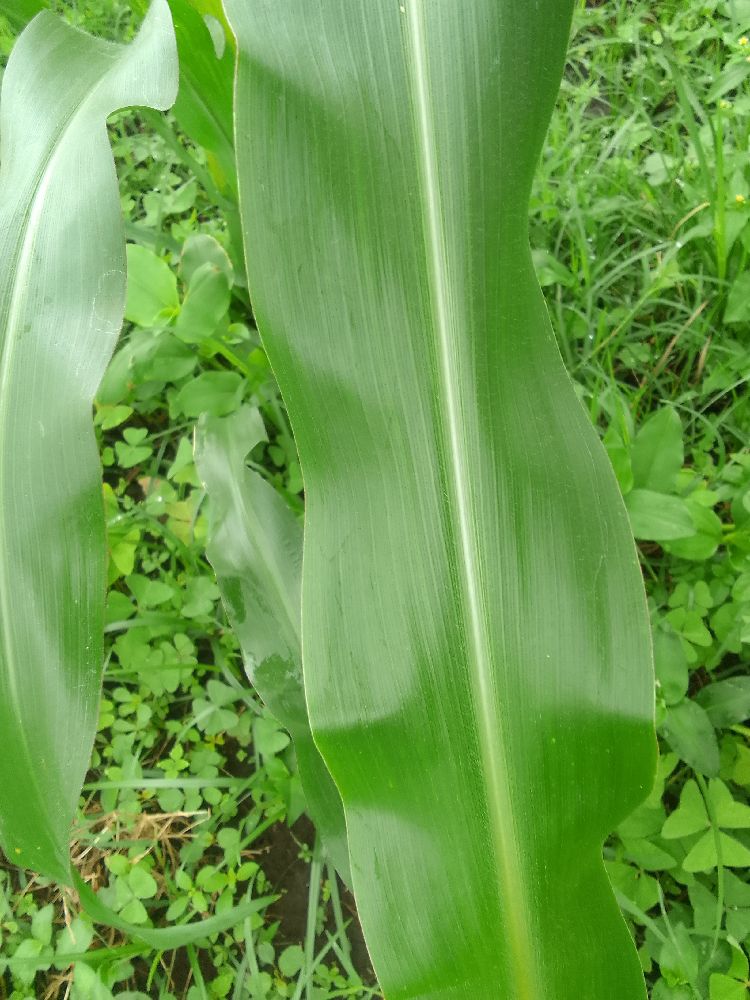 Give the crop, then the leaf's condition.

maize, healthy
